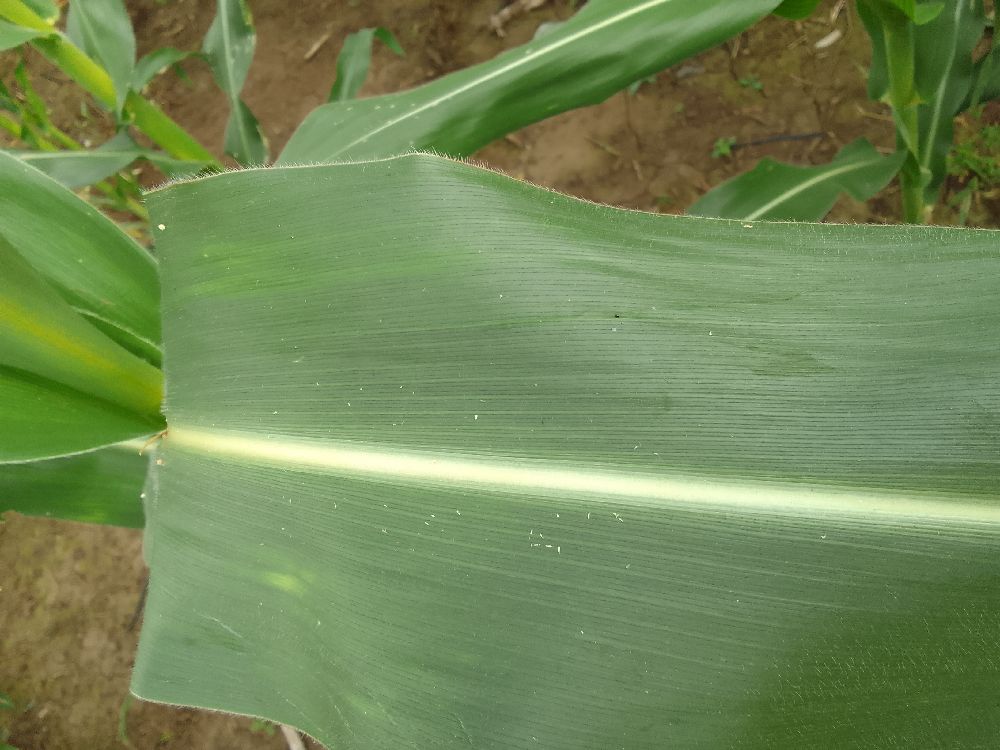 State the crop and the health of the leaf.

maize, healthy
